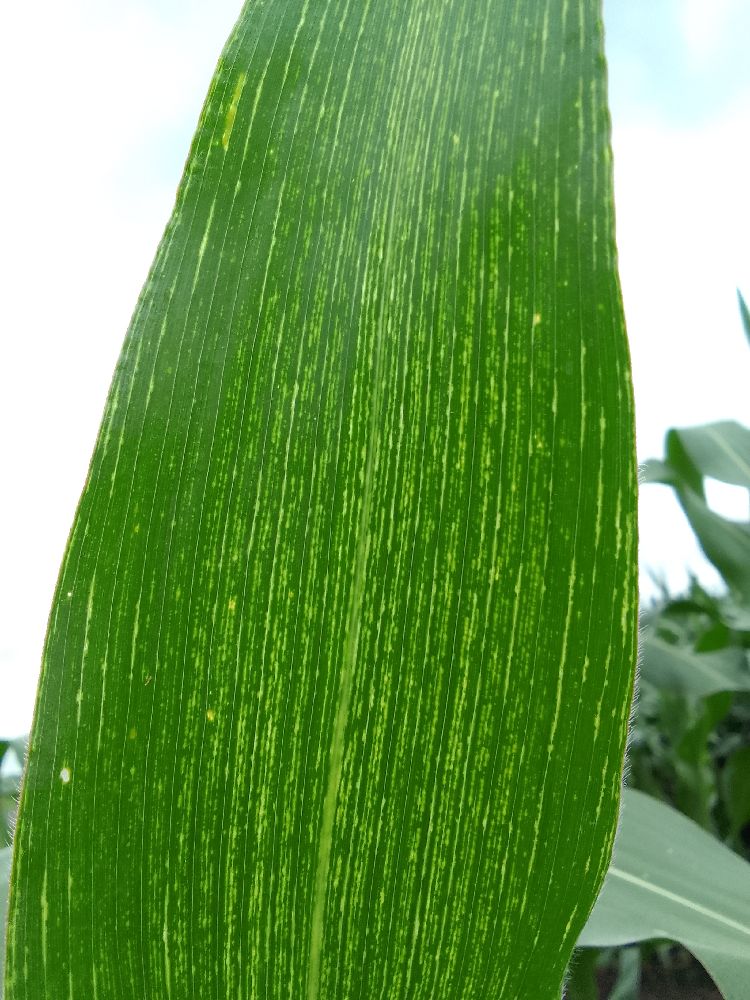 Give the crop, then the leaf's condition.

maize, maize streak virus
